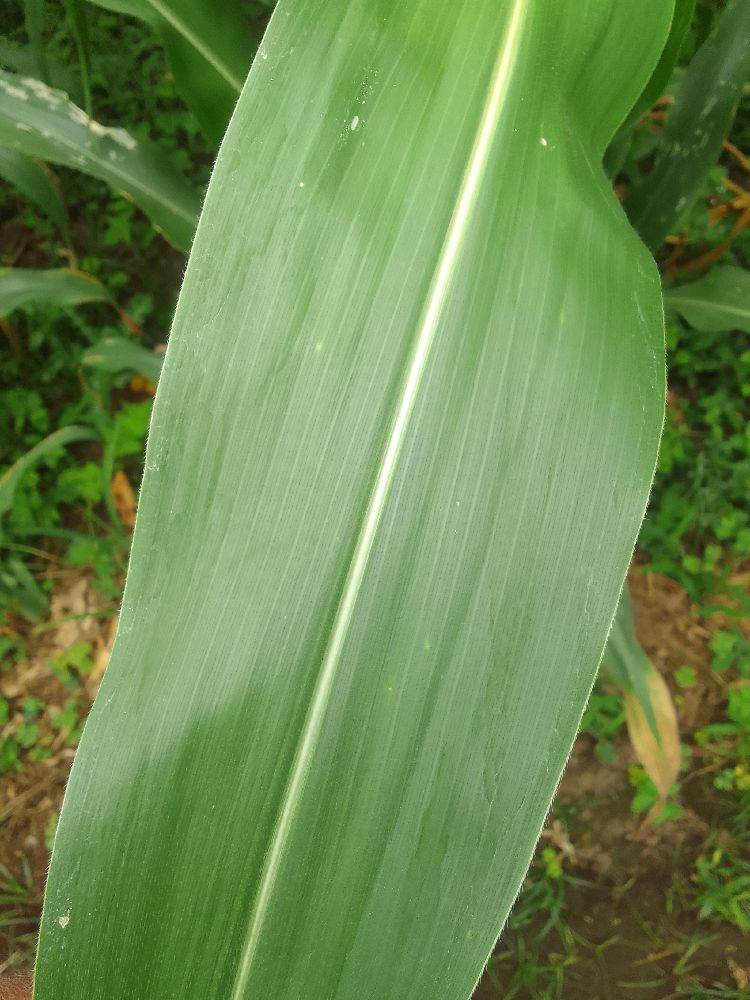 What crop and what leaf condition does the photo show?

maize, healthy
